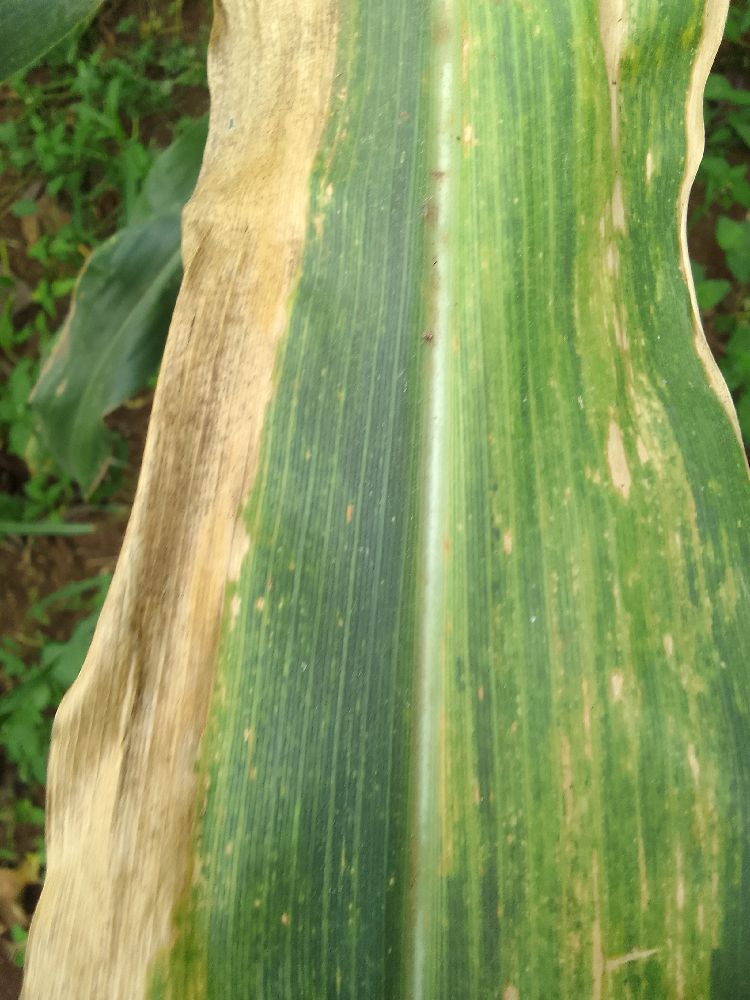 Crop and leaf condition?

maize, maize lethal necrosis
